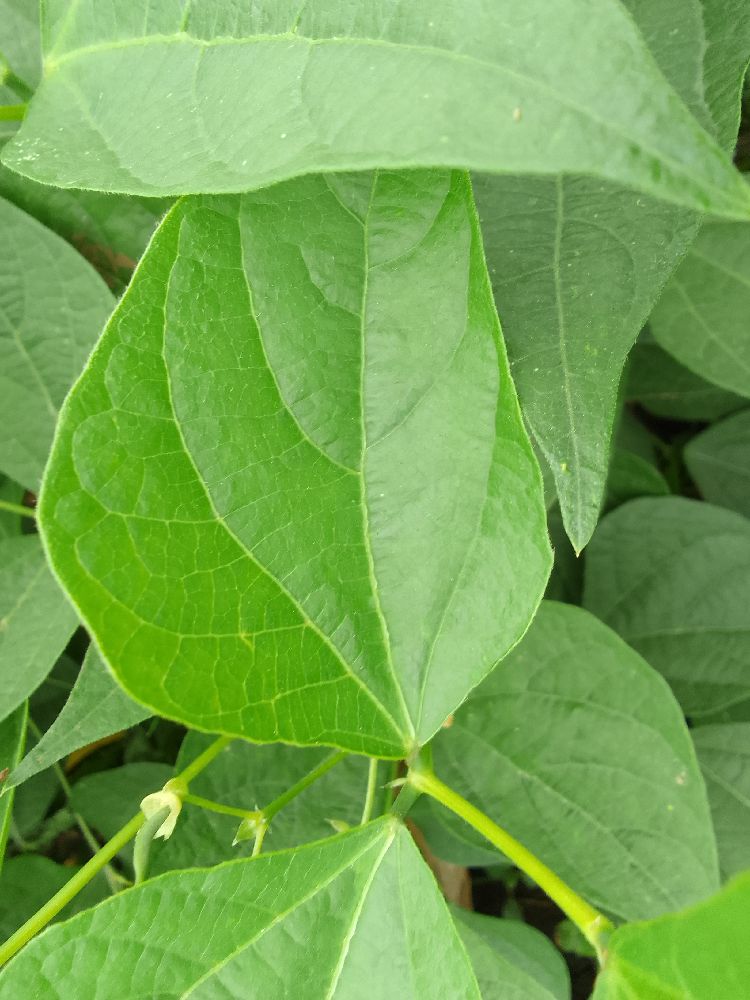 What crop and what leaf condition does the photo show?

common bean, healthy
